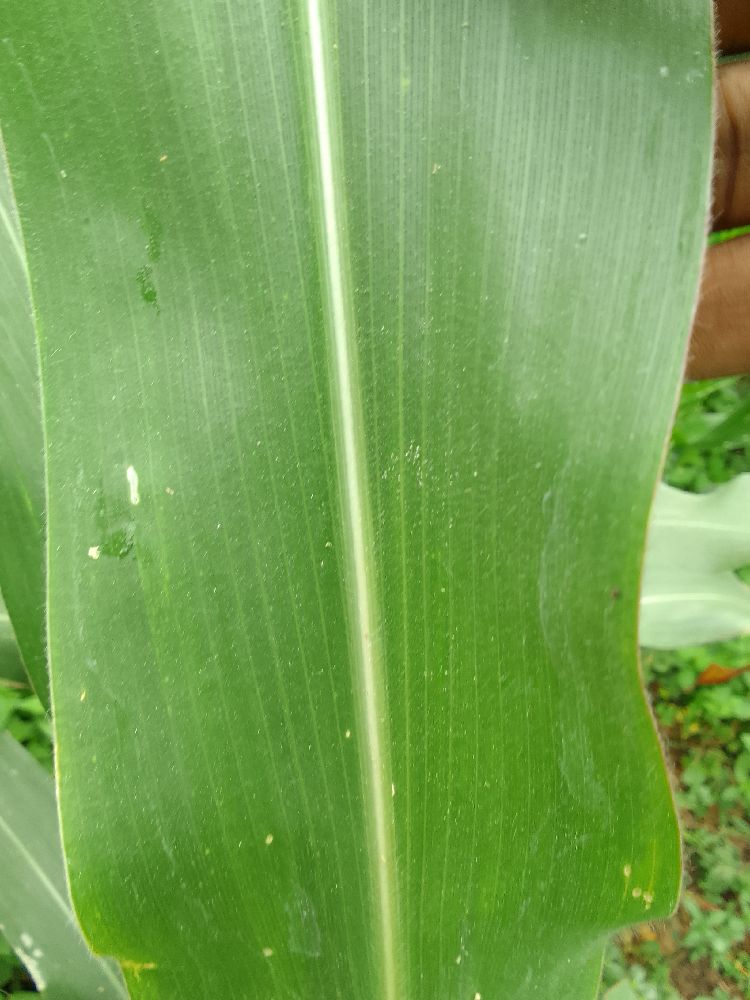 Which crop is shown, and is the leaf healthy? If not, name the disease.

maize, healthy
